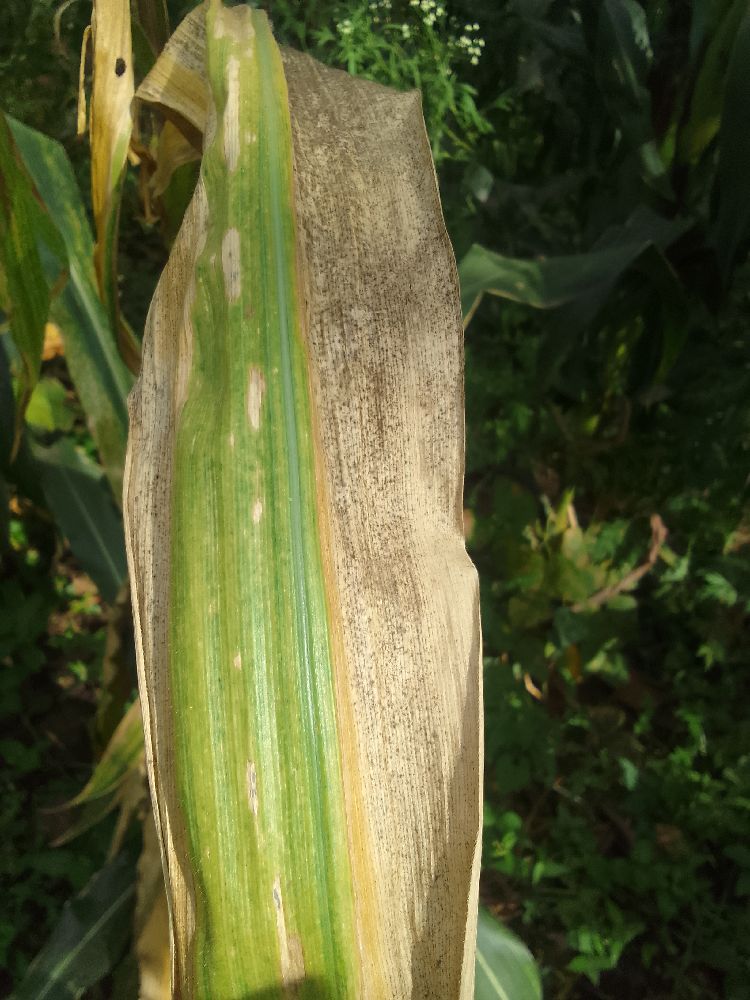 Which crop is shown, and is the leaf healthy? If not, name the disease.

maize, maize lethal necrosis
